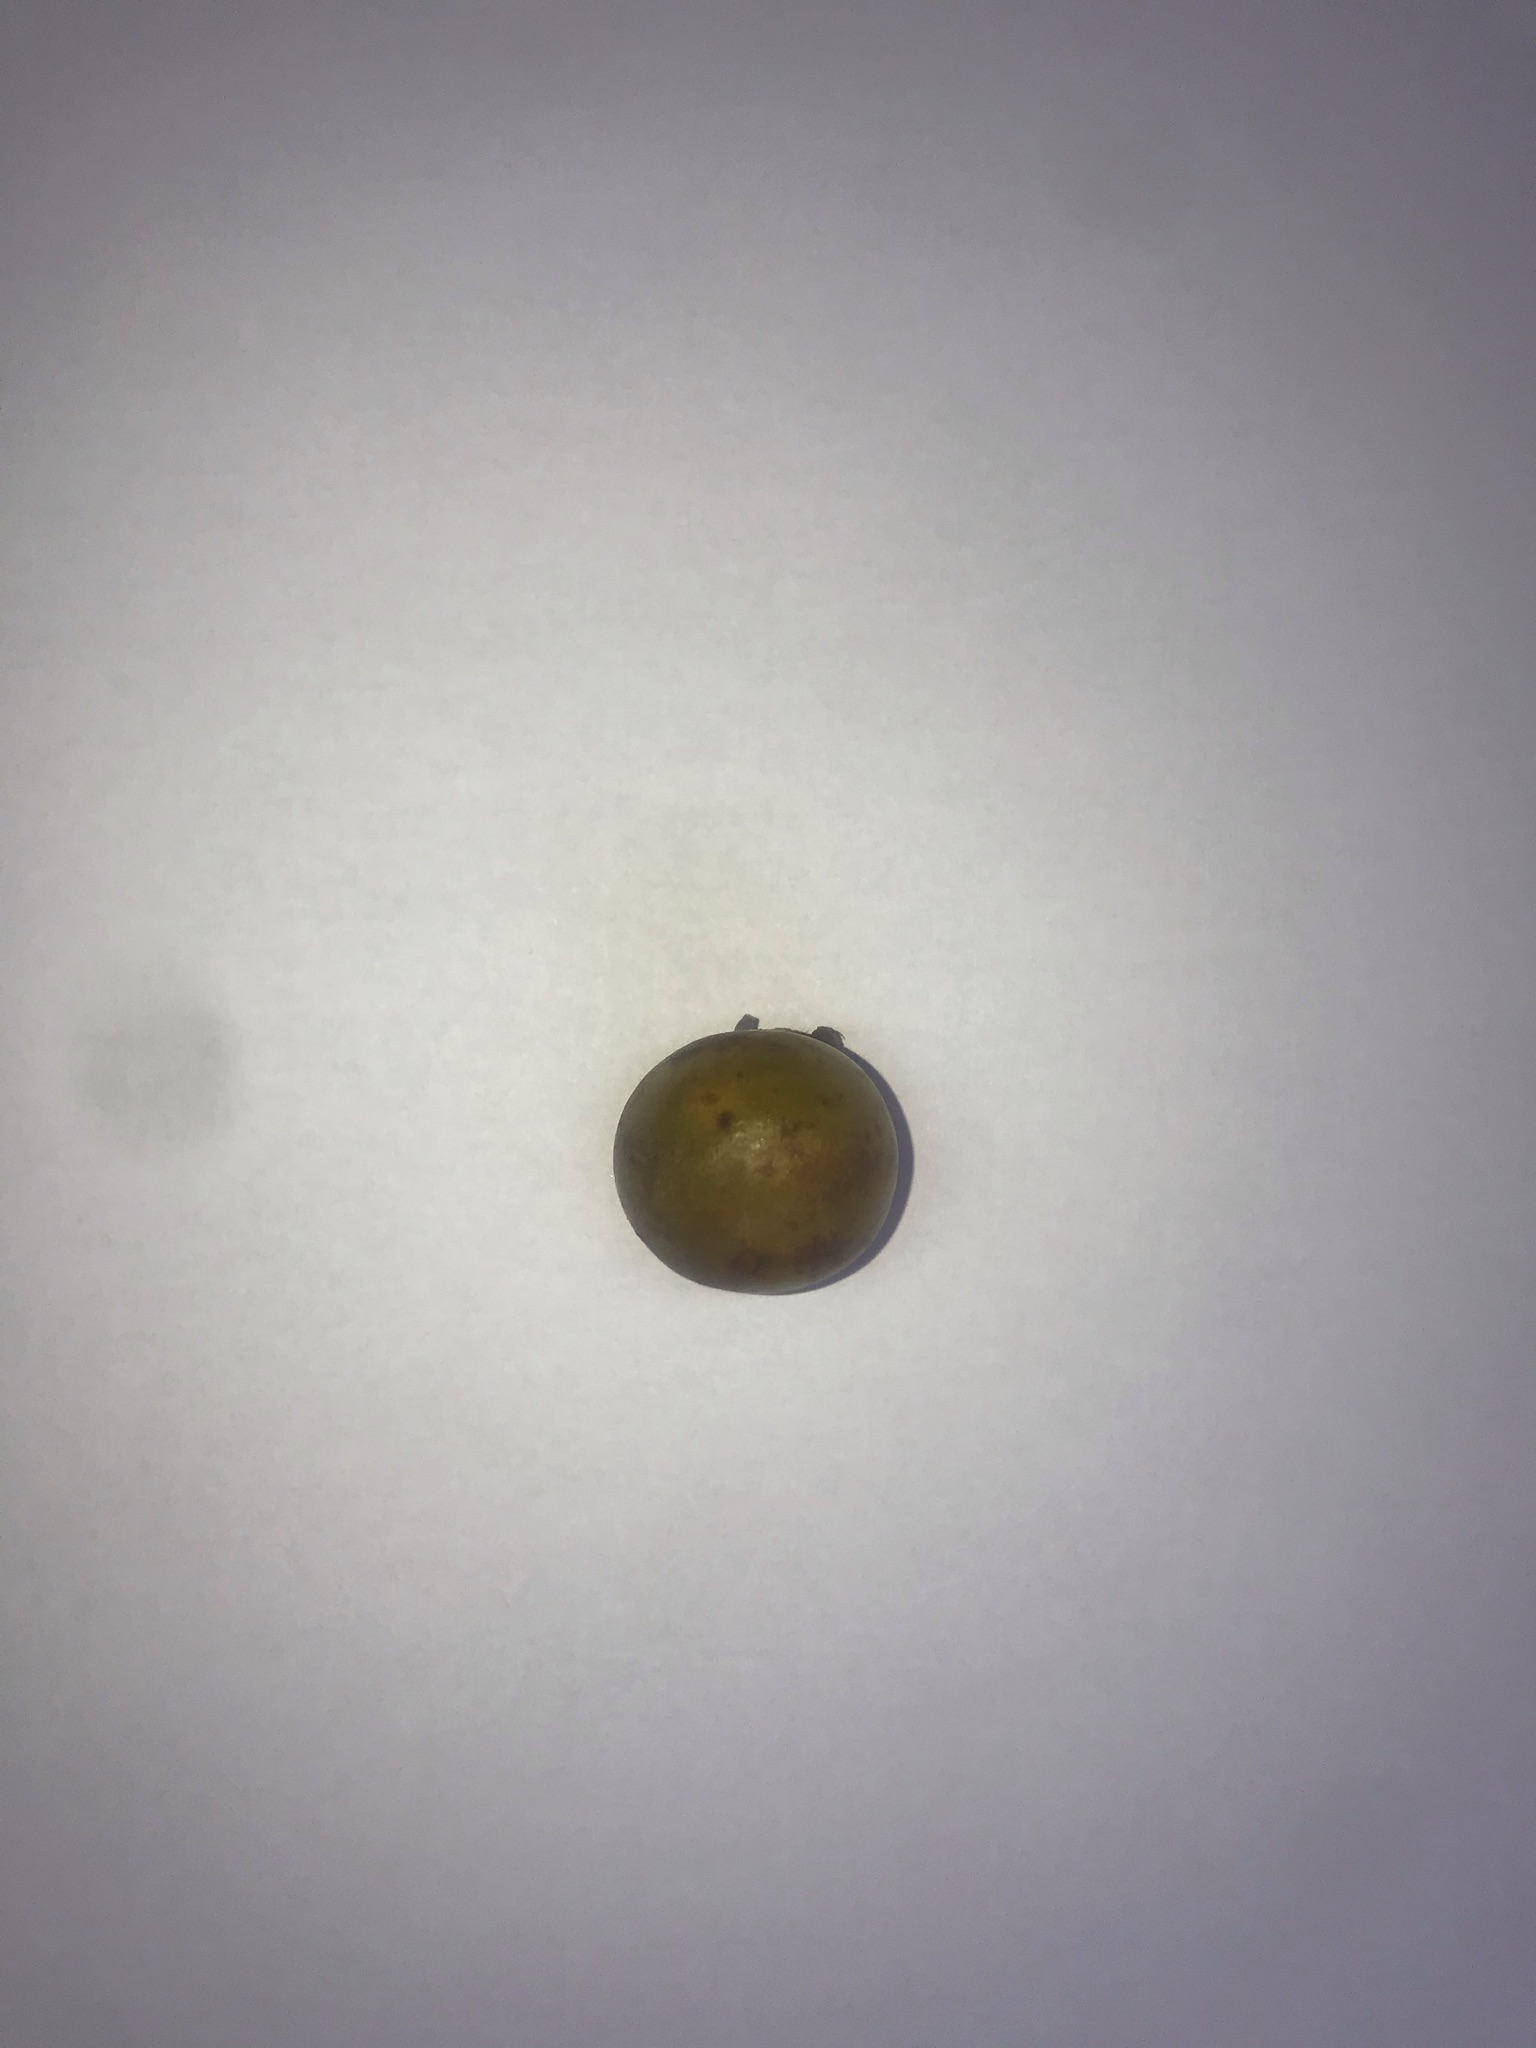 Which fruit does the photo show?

gabiroba
